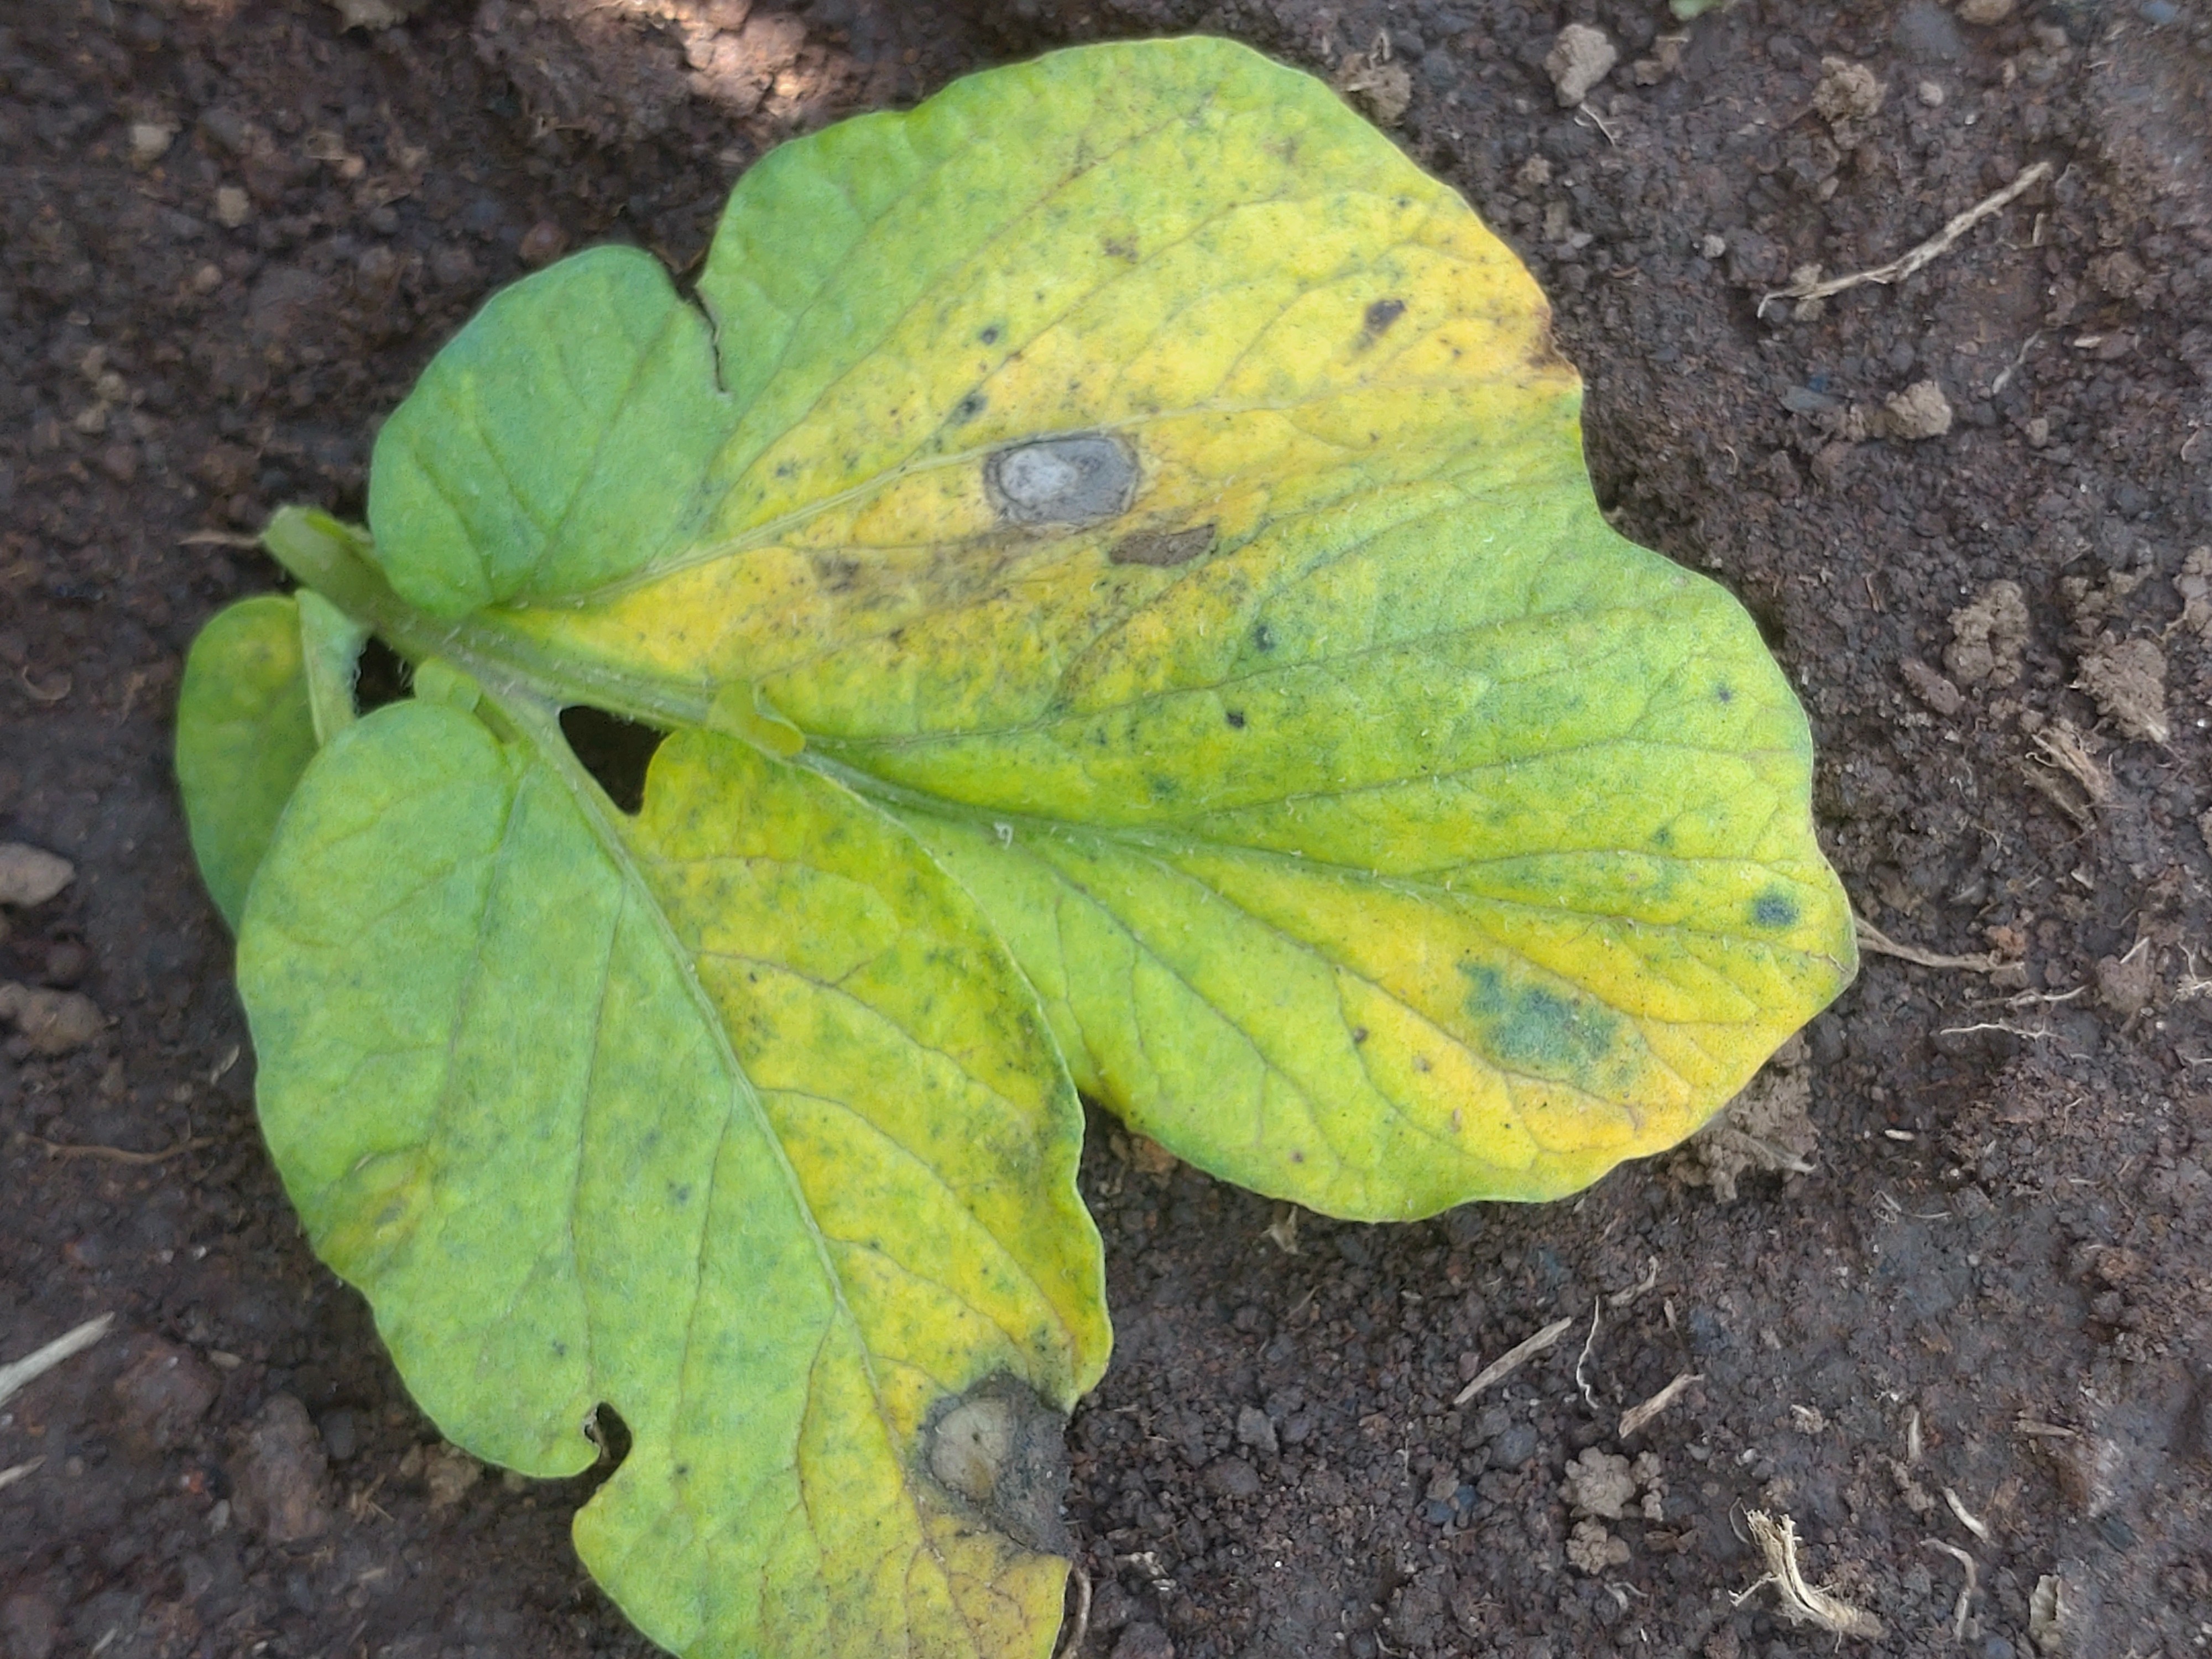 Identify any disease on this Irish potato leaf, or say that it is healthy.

late blight
